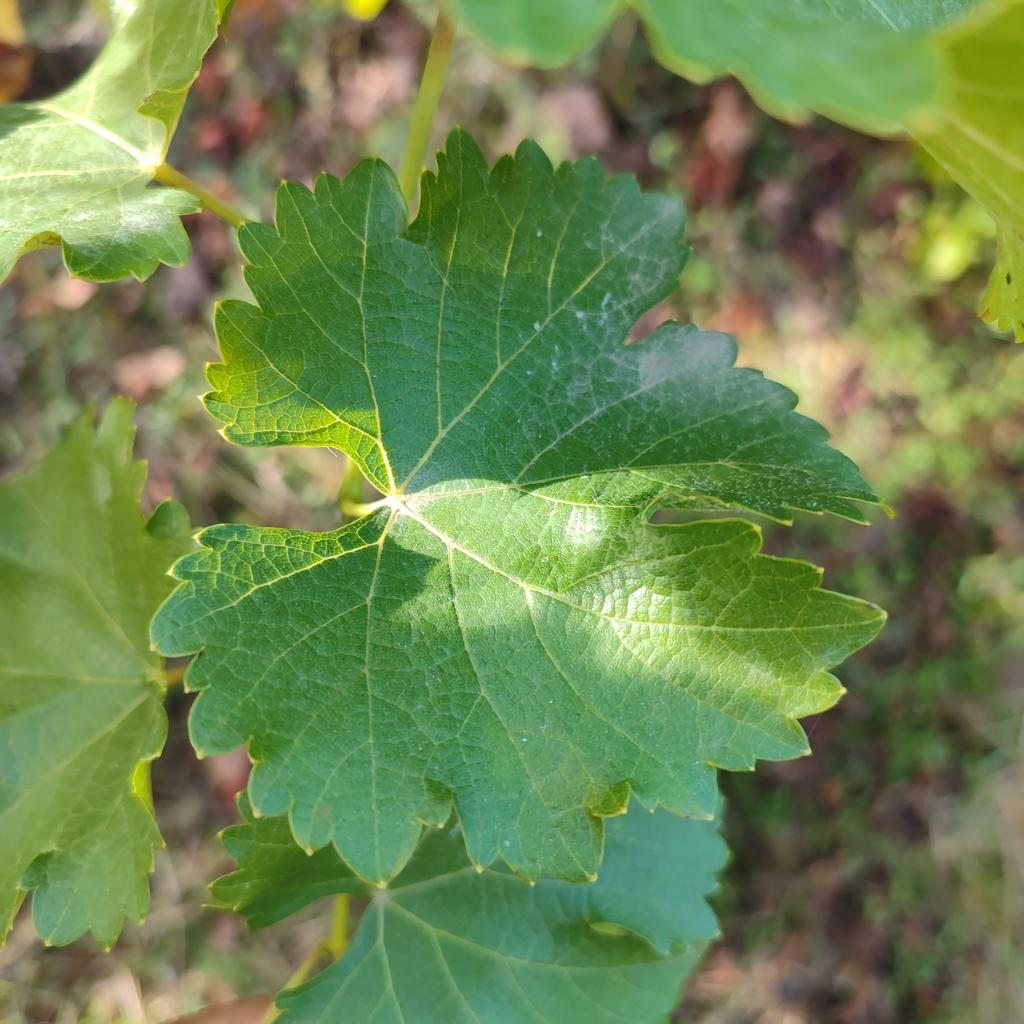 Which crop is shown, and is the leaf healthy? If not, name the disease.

grapevine, powdery mildew
